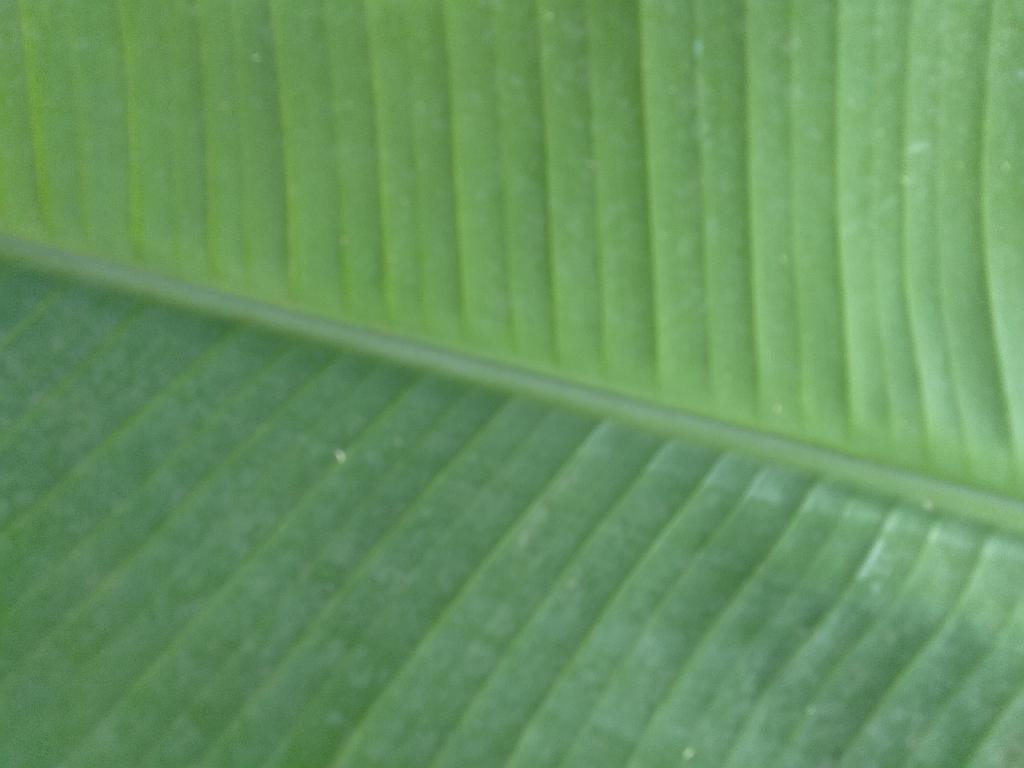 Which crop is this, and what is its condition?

banana, healthy
